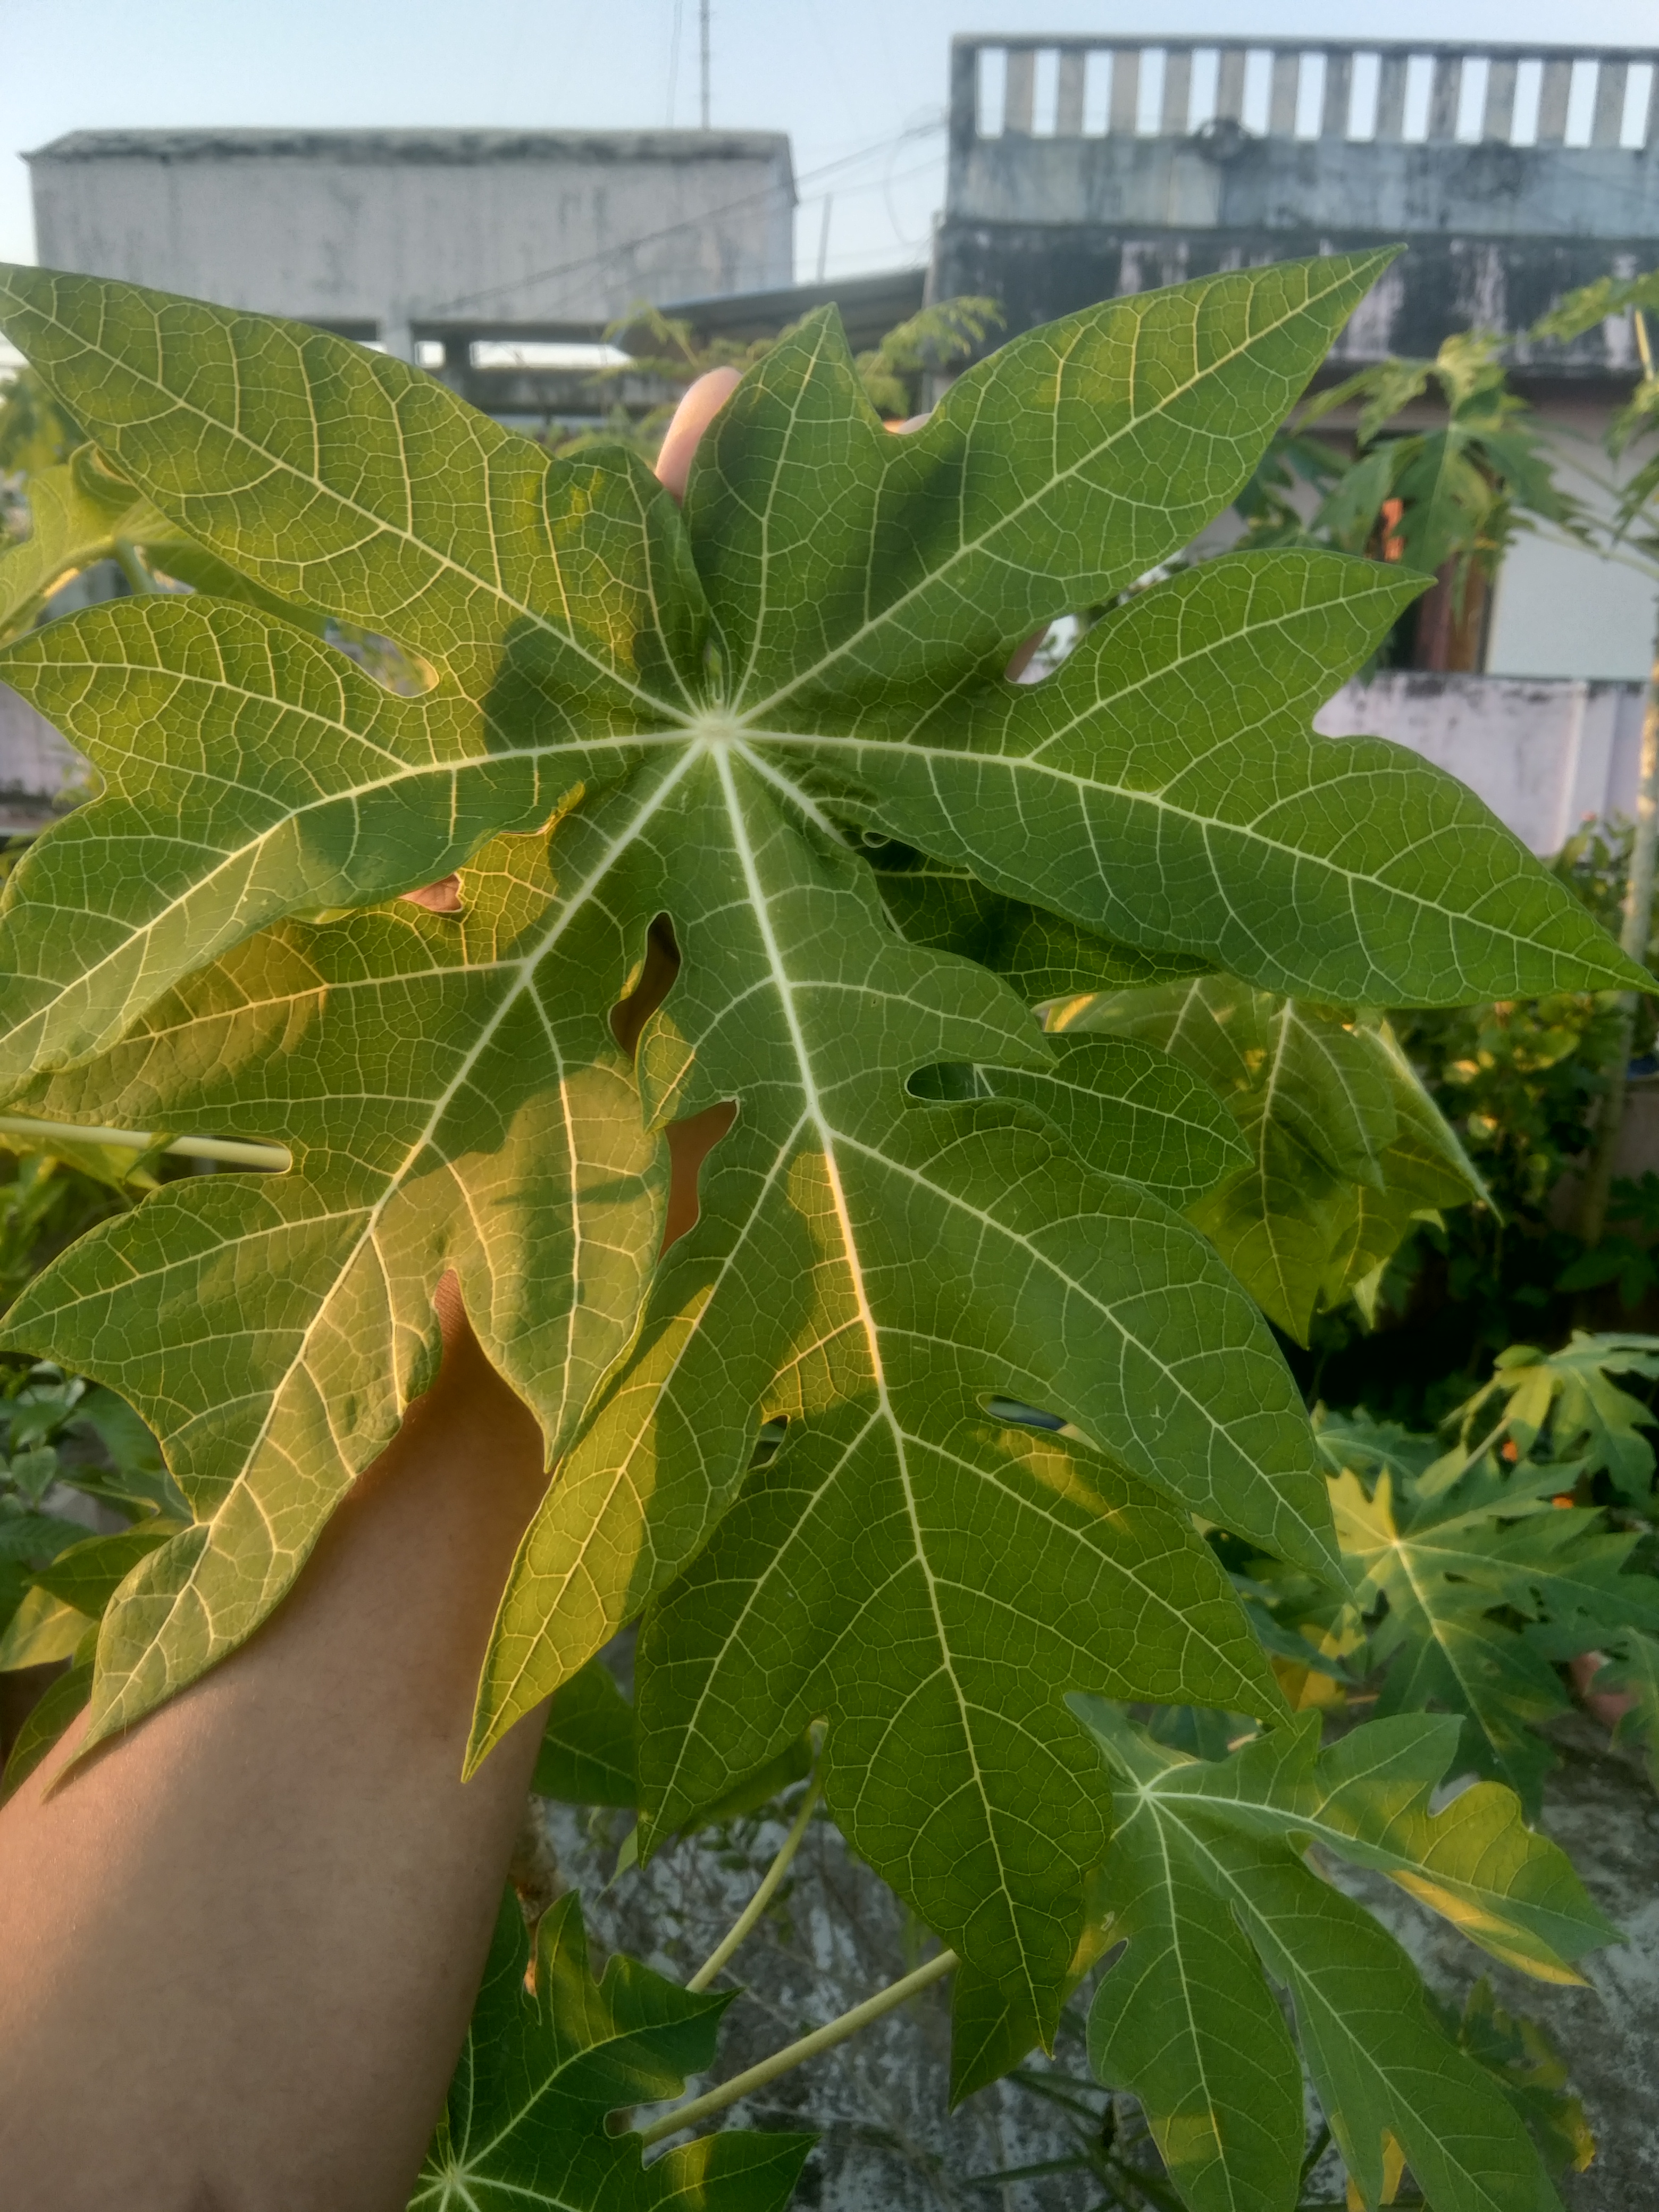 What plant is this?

papaya
